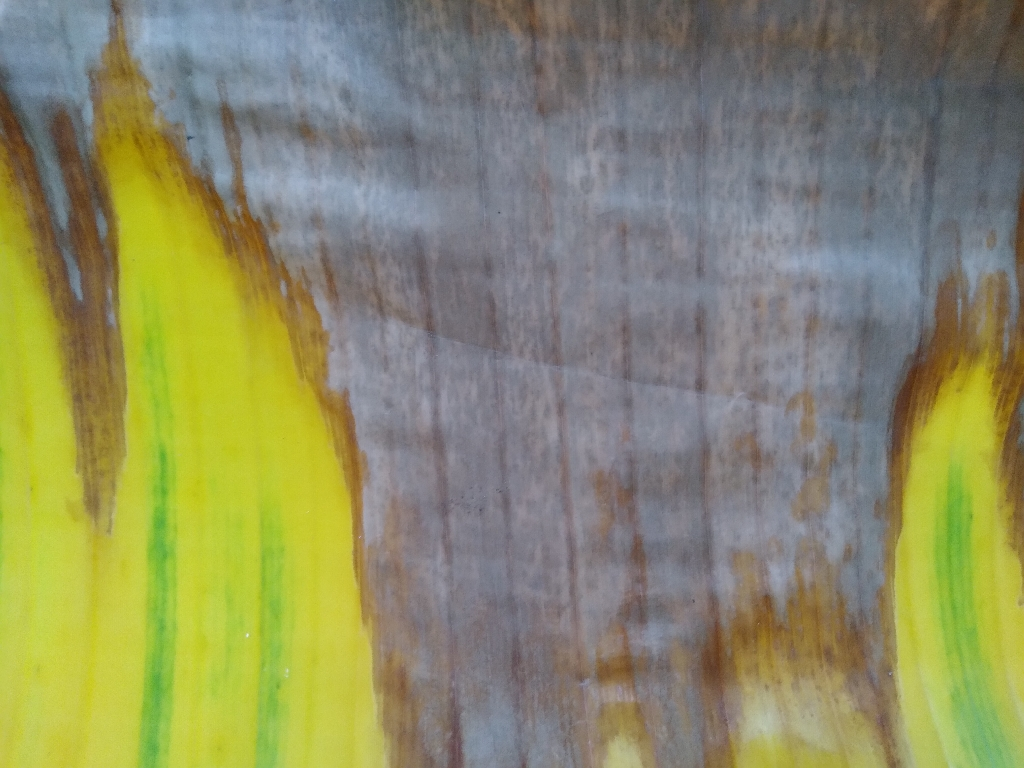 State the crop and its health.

banana, fusarium wilt race 1
